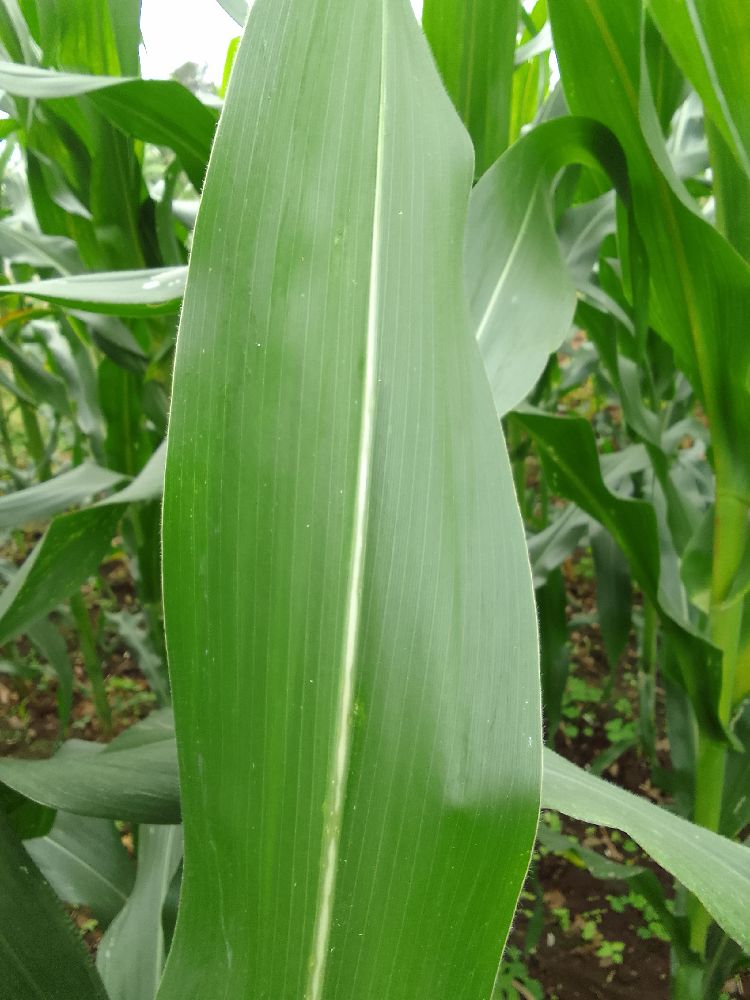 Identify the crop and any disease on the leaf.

maize, healthy
